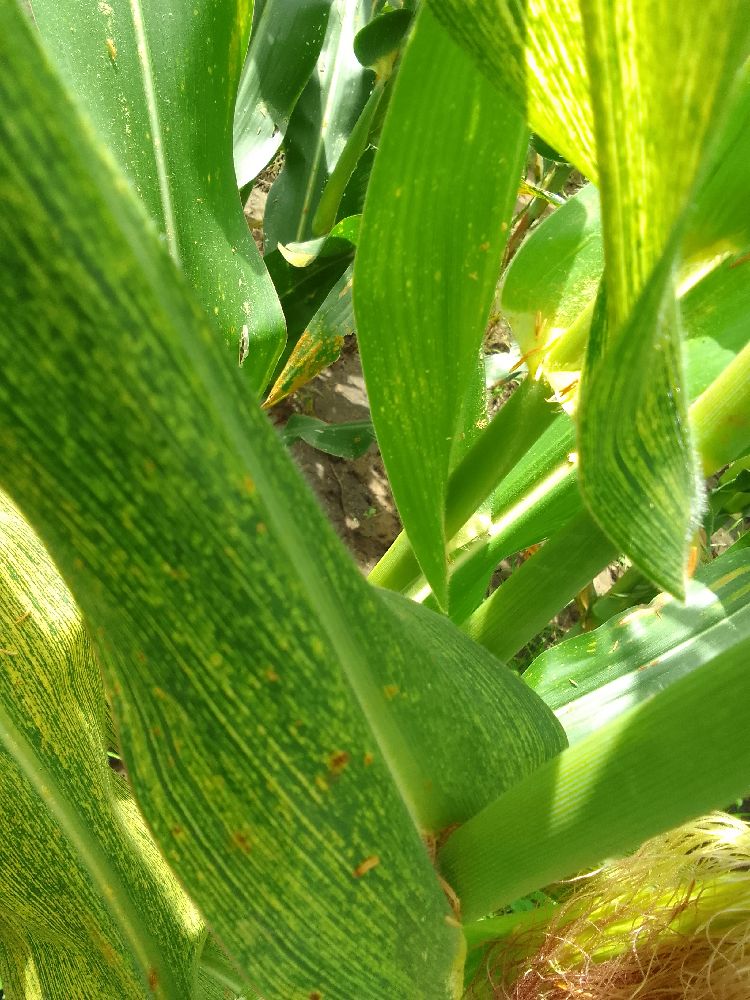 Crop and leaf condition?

maize, maize streak virus
